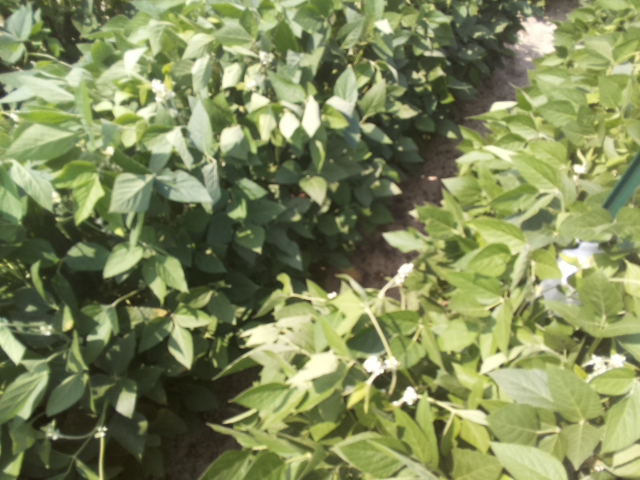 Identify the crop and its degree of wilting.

soybean, leaflets folding inward at secondary pulvinus with no turgor loss in leaflets or petioles
